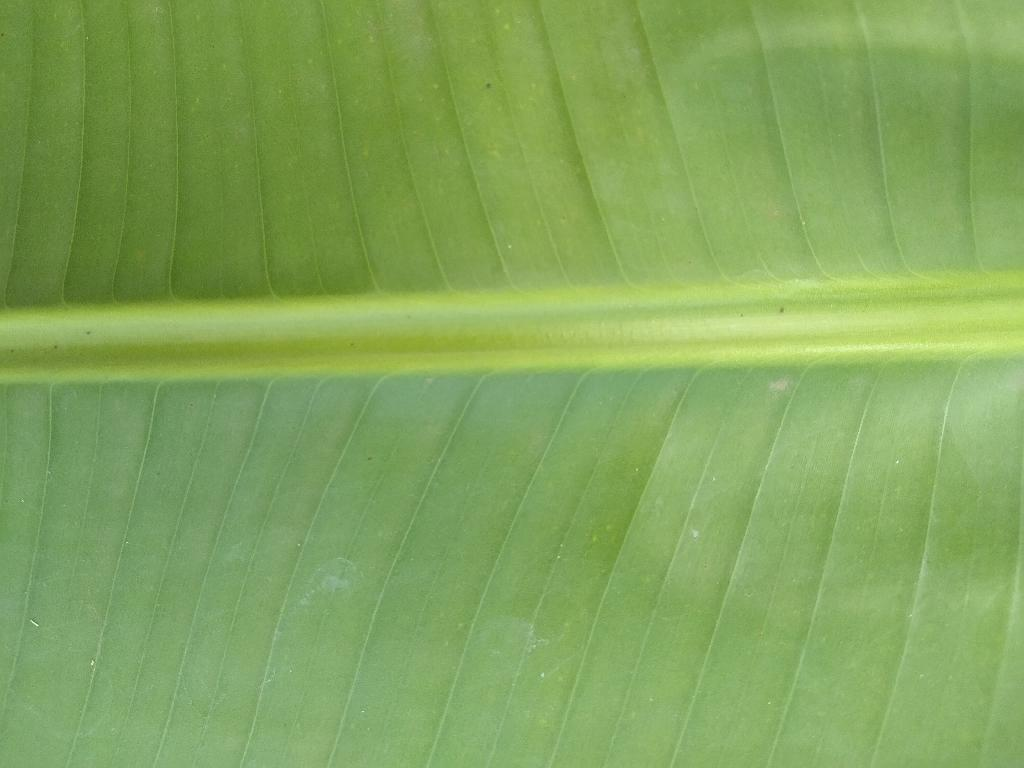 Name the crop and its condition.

banana, healthy
